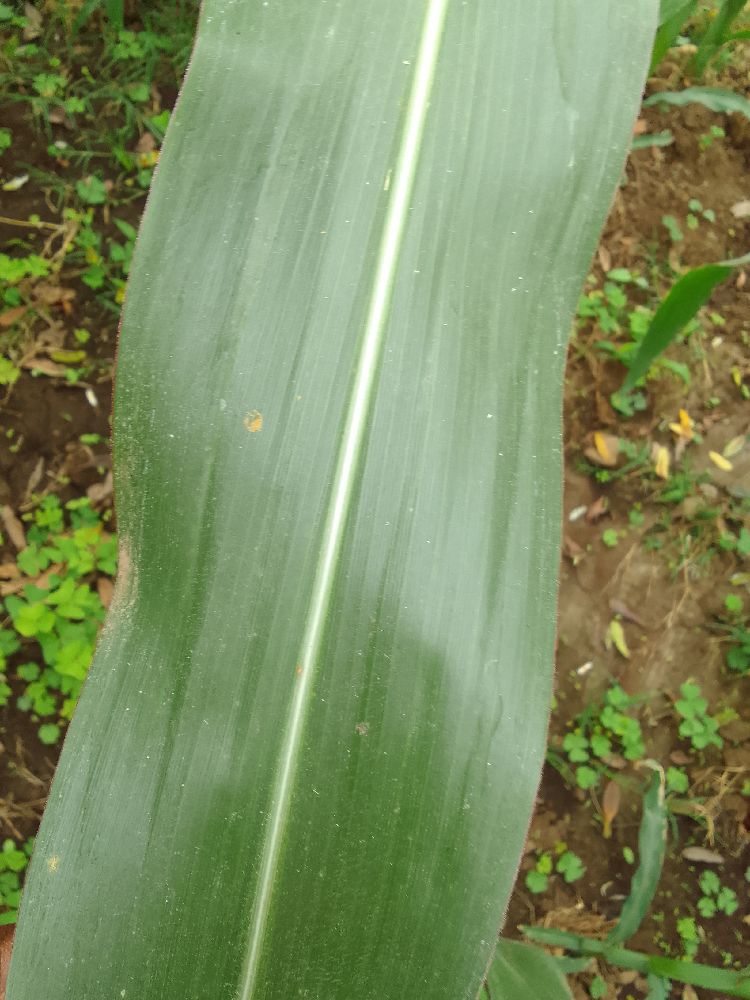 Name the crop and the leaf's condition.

maize, healthy
